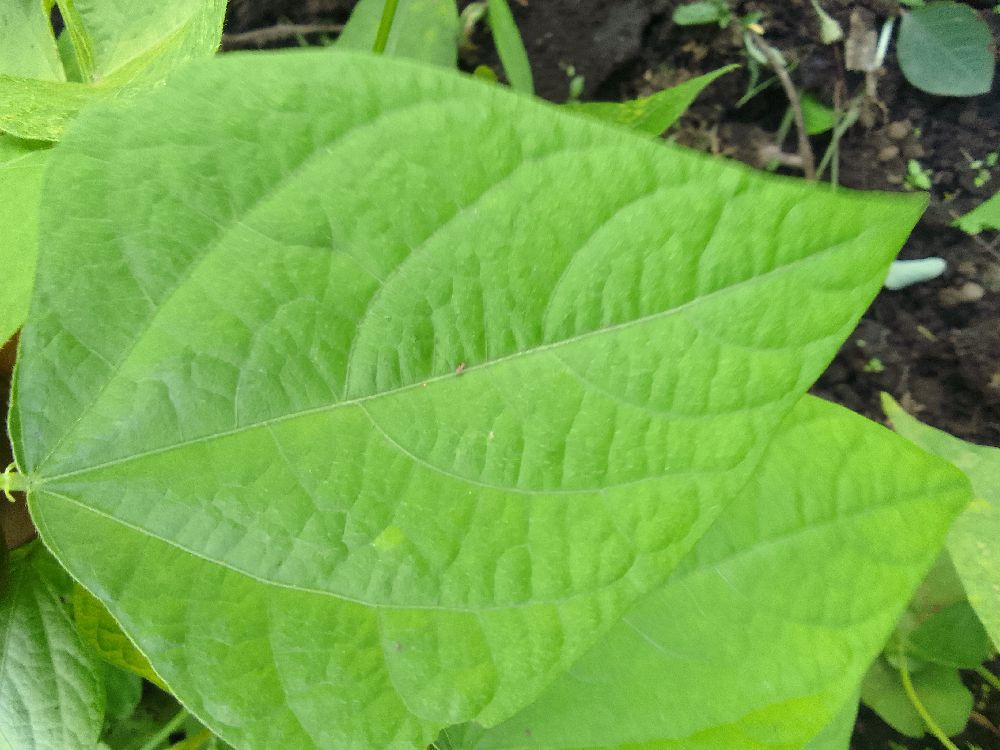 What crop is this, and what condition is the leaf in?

common bean, healthy
